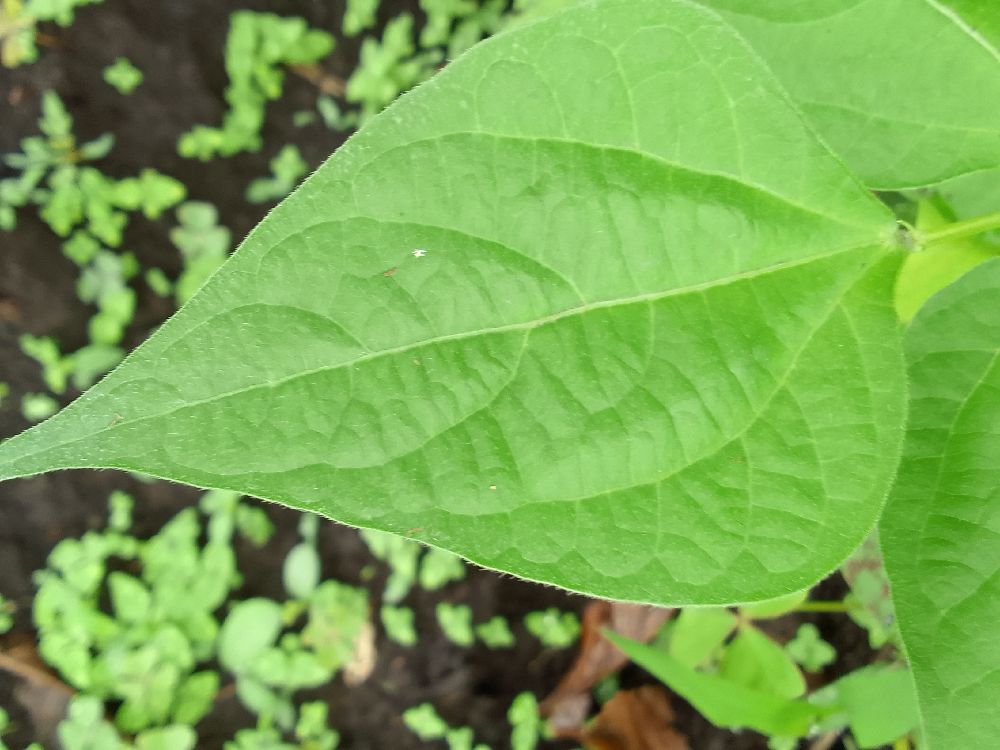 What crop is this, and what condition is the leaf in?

common bean, healthy
